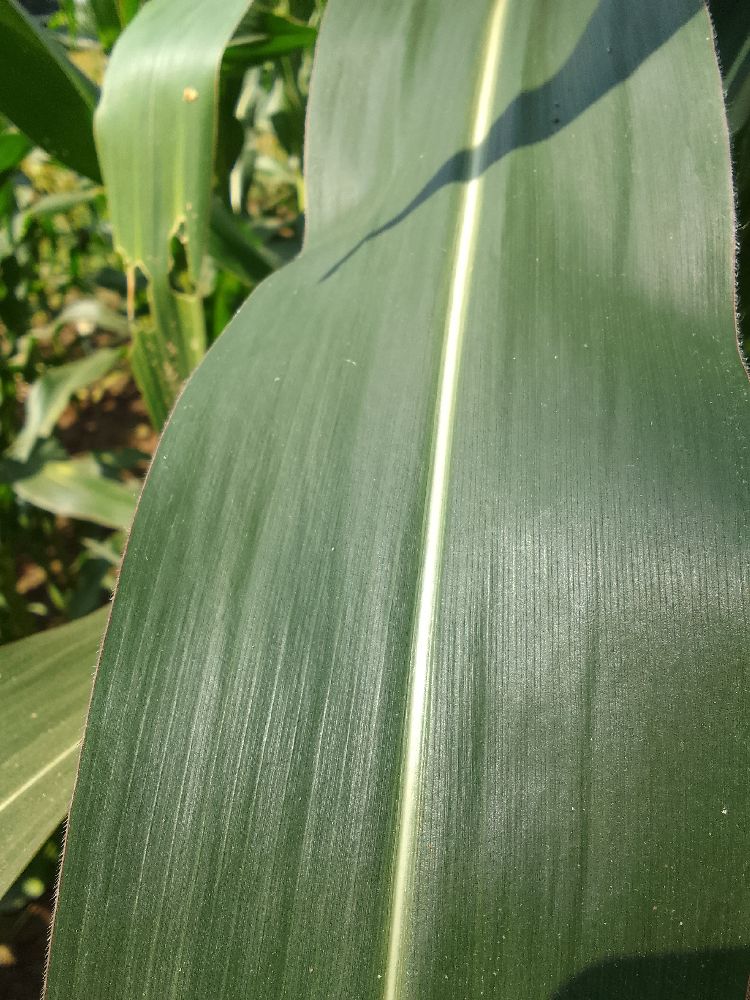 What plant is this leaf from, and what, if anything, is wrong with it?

maize, healthy
